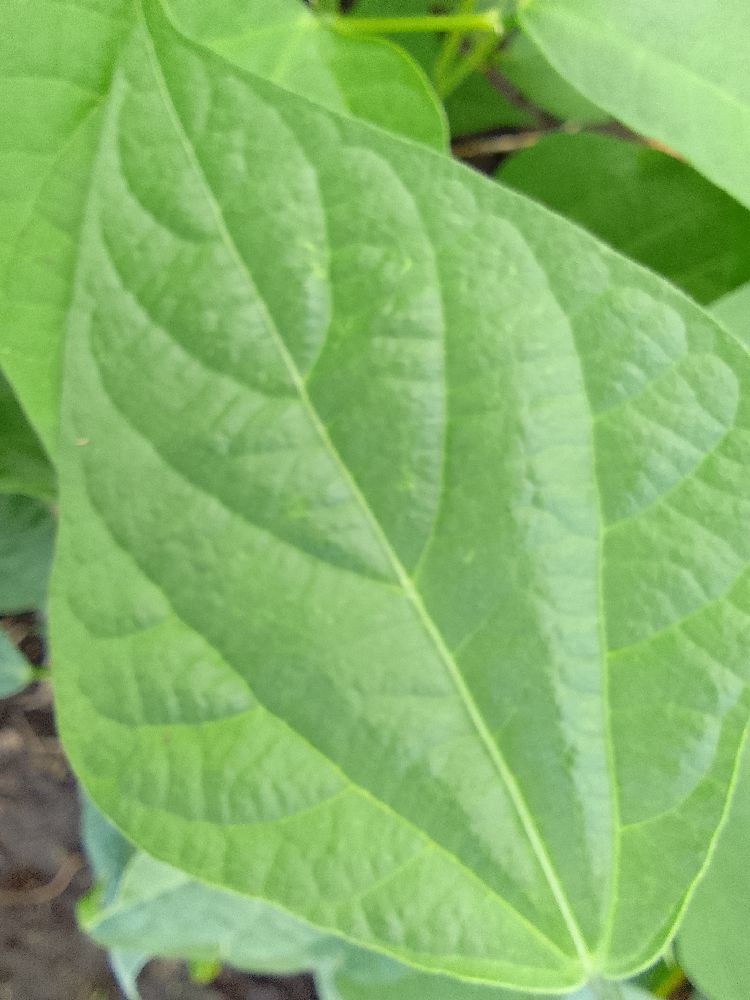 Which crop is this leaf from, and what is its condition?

common bean, healthy
